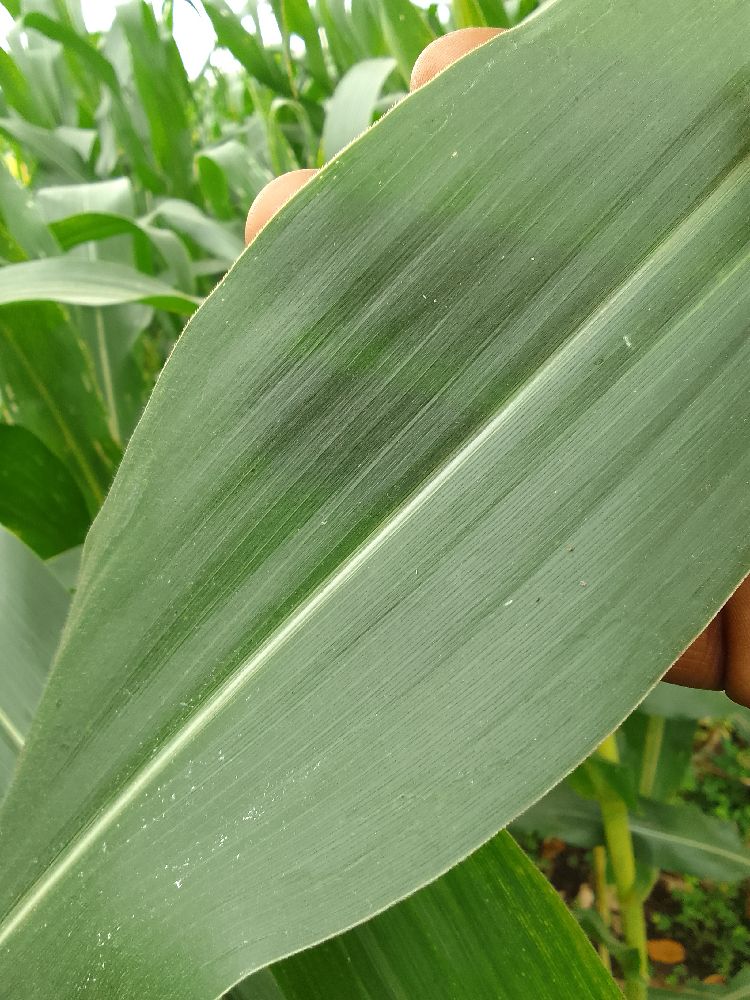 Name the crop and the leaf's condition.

maize, healthy
